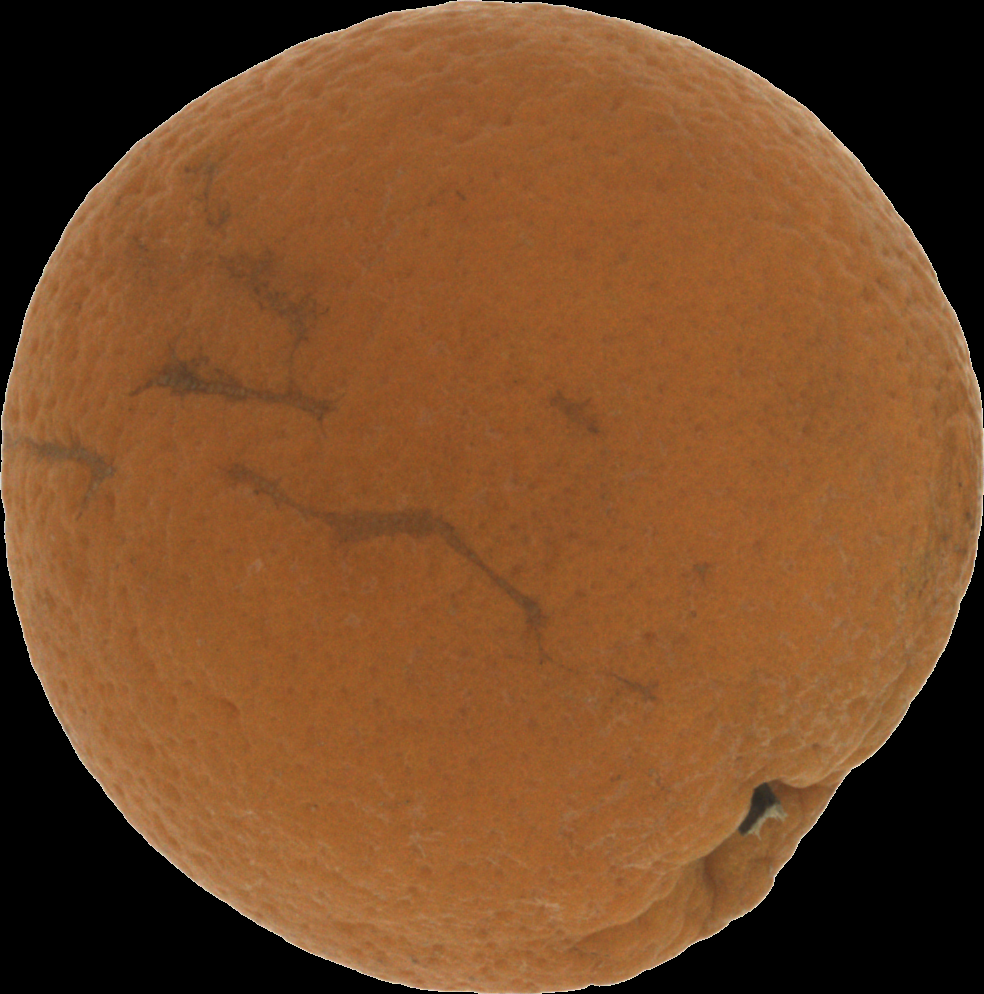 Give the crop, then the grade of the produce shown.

orange, bad
